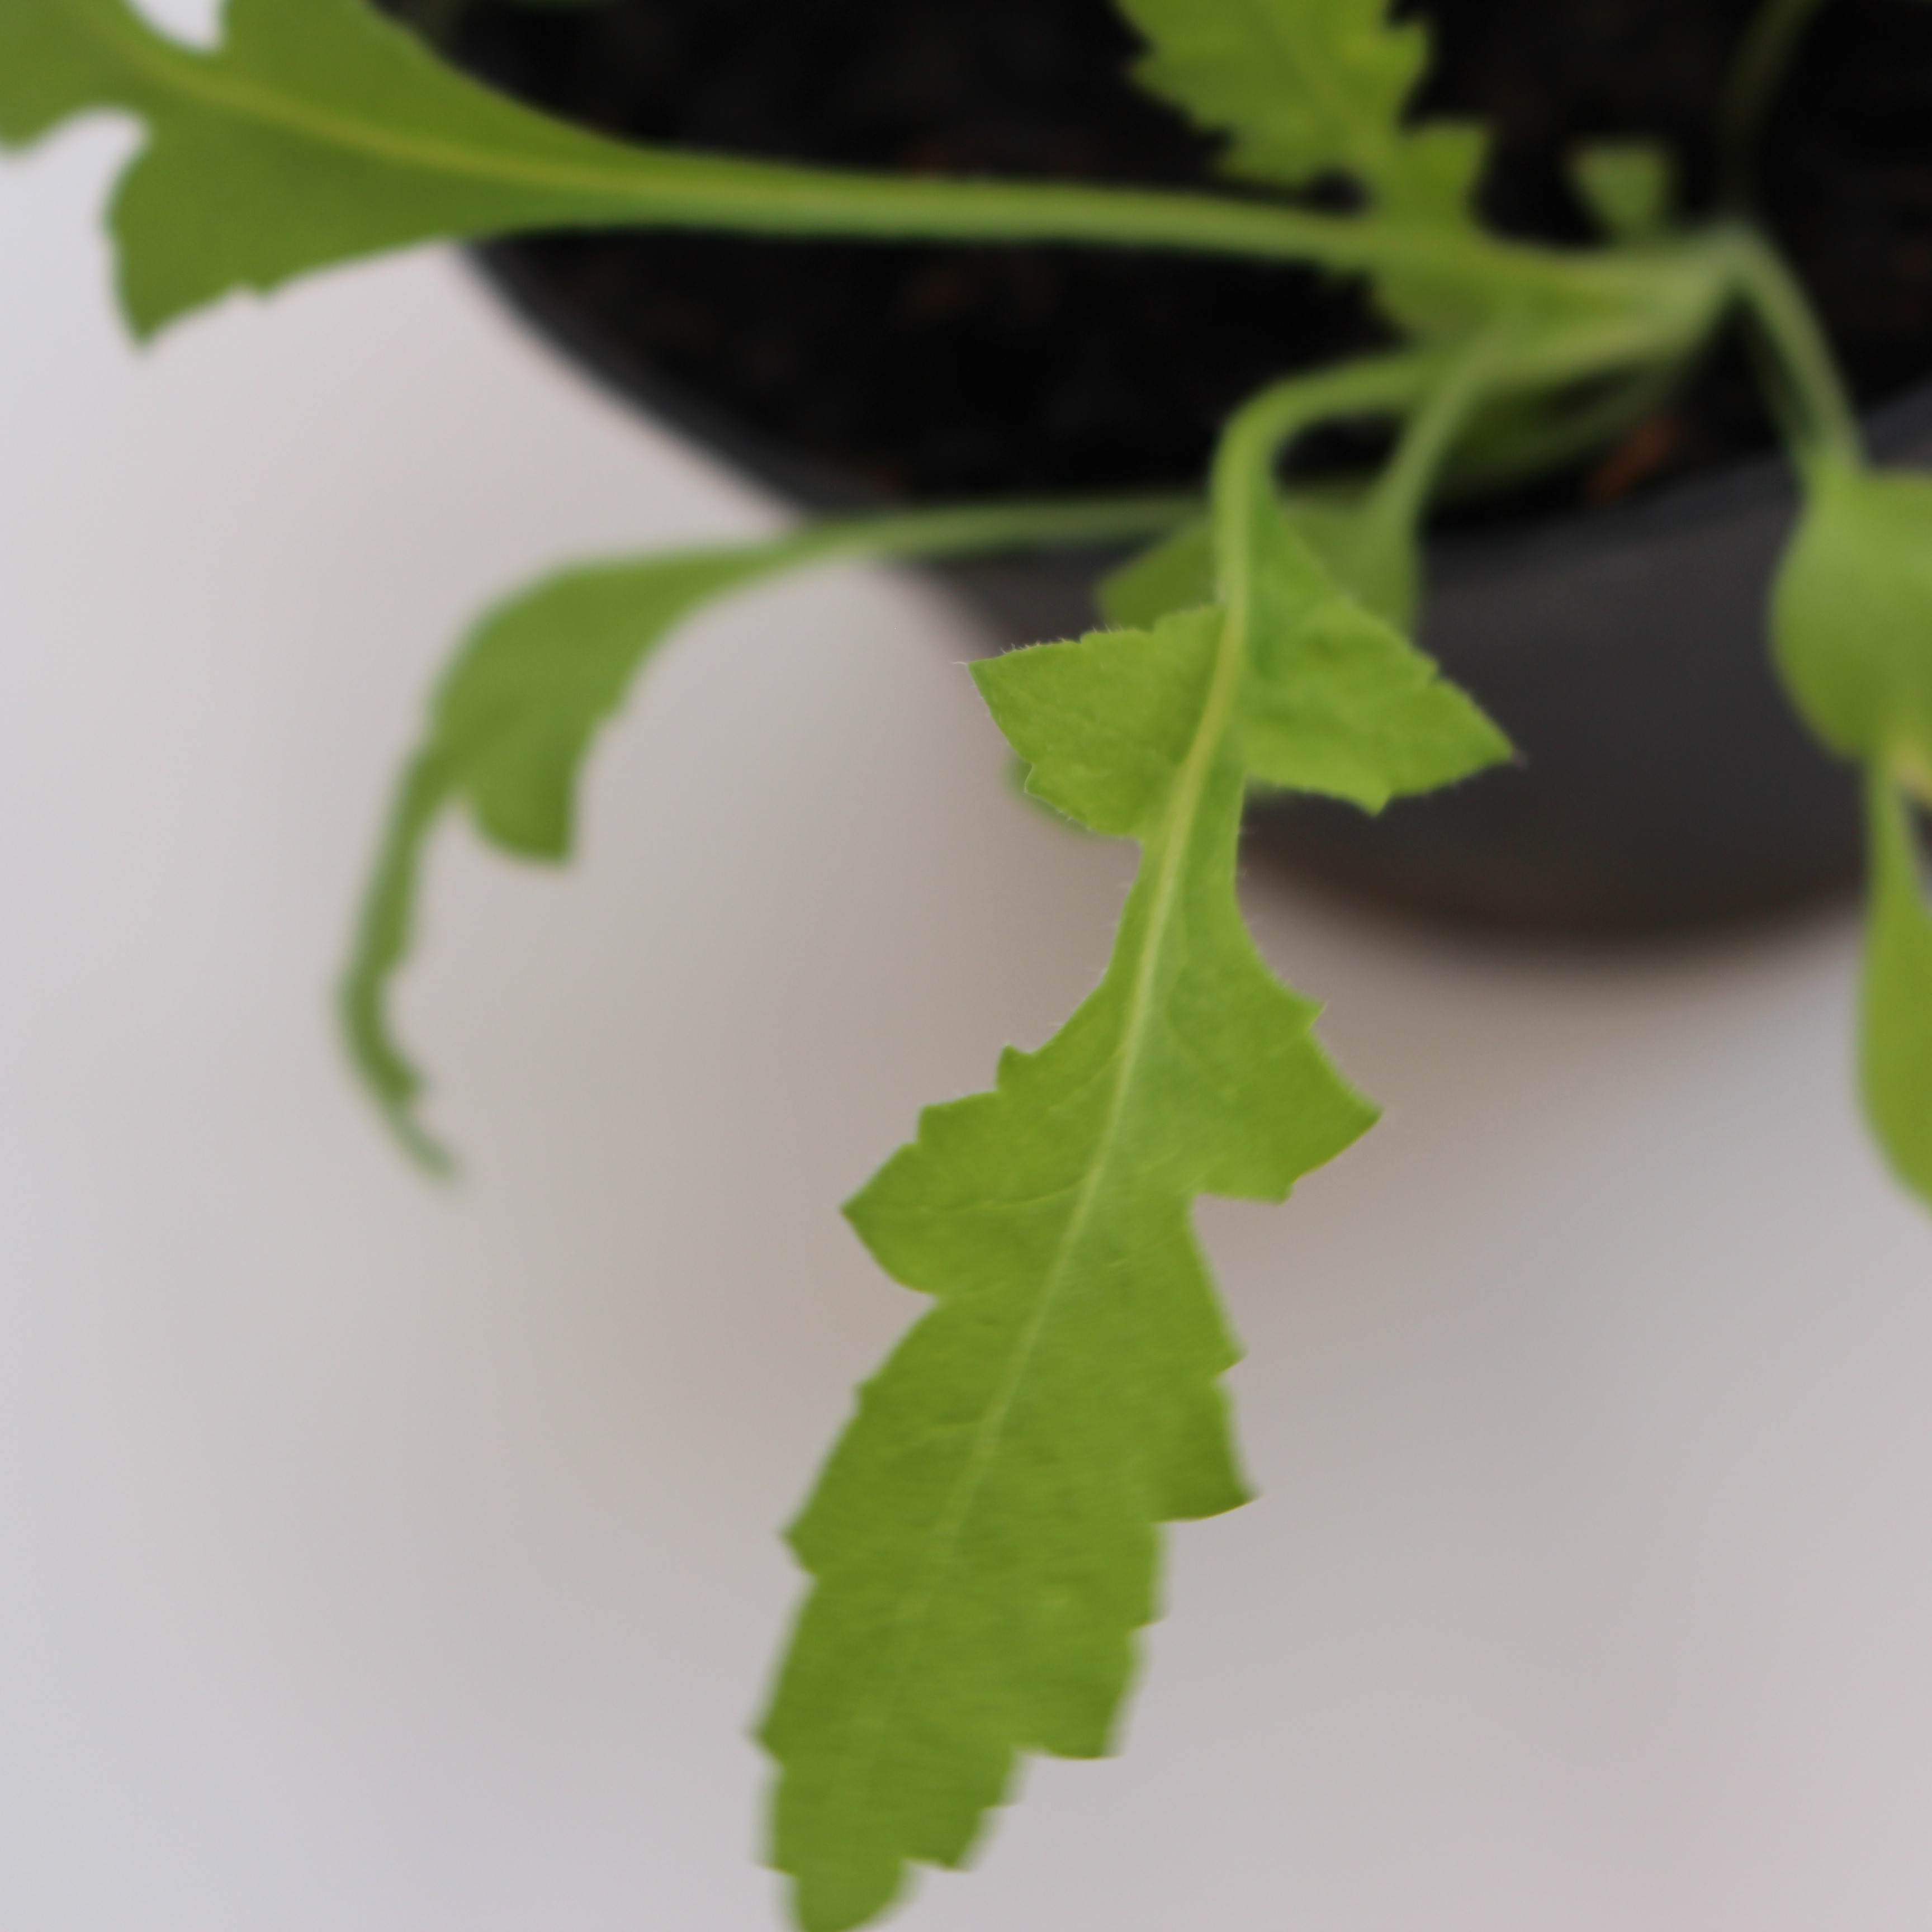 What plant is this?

Papaver rhoeas
